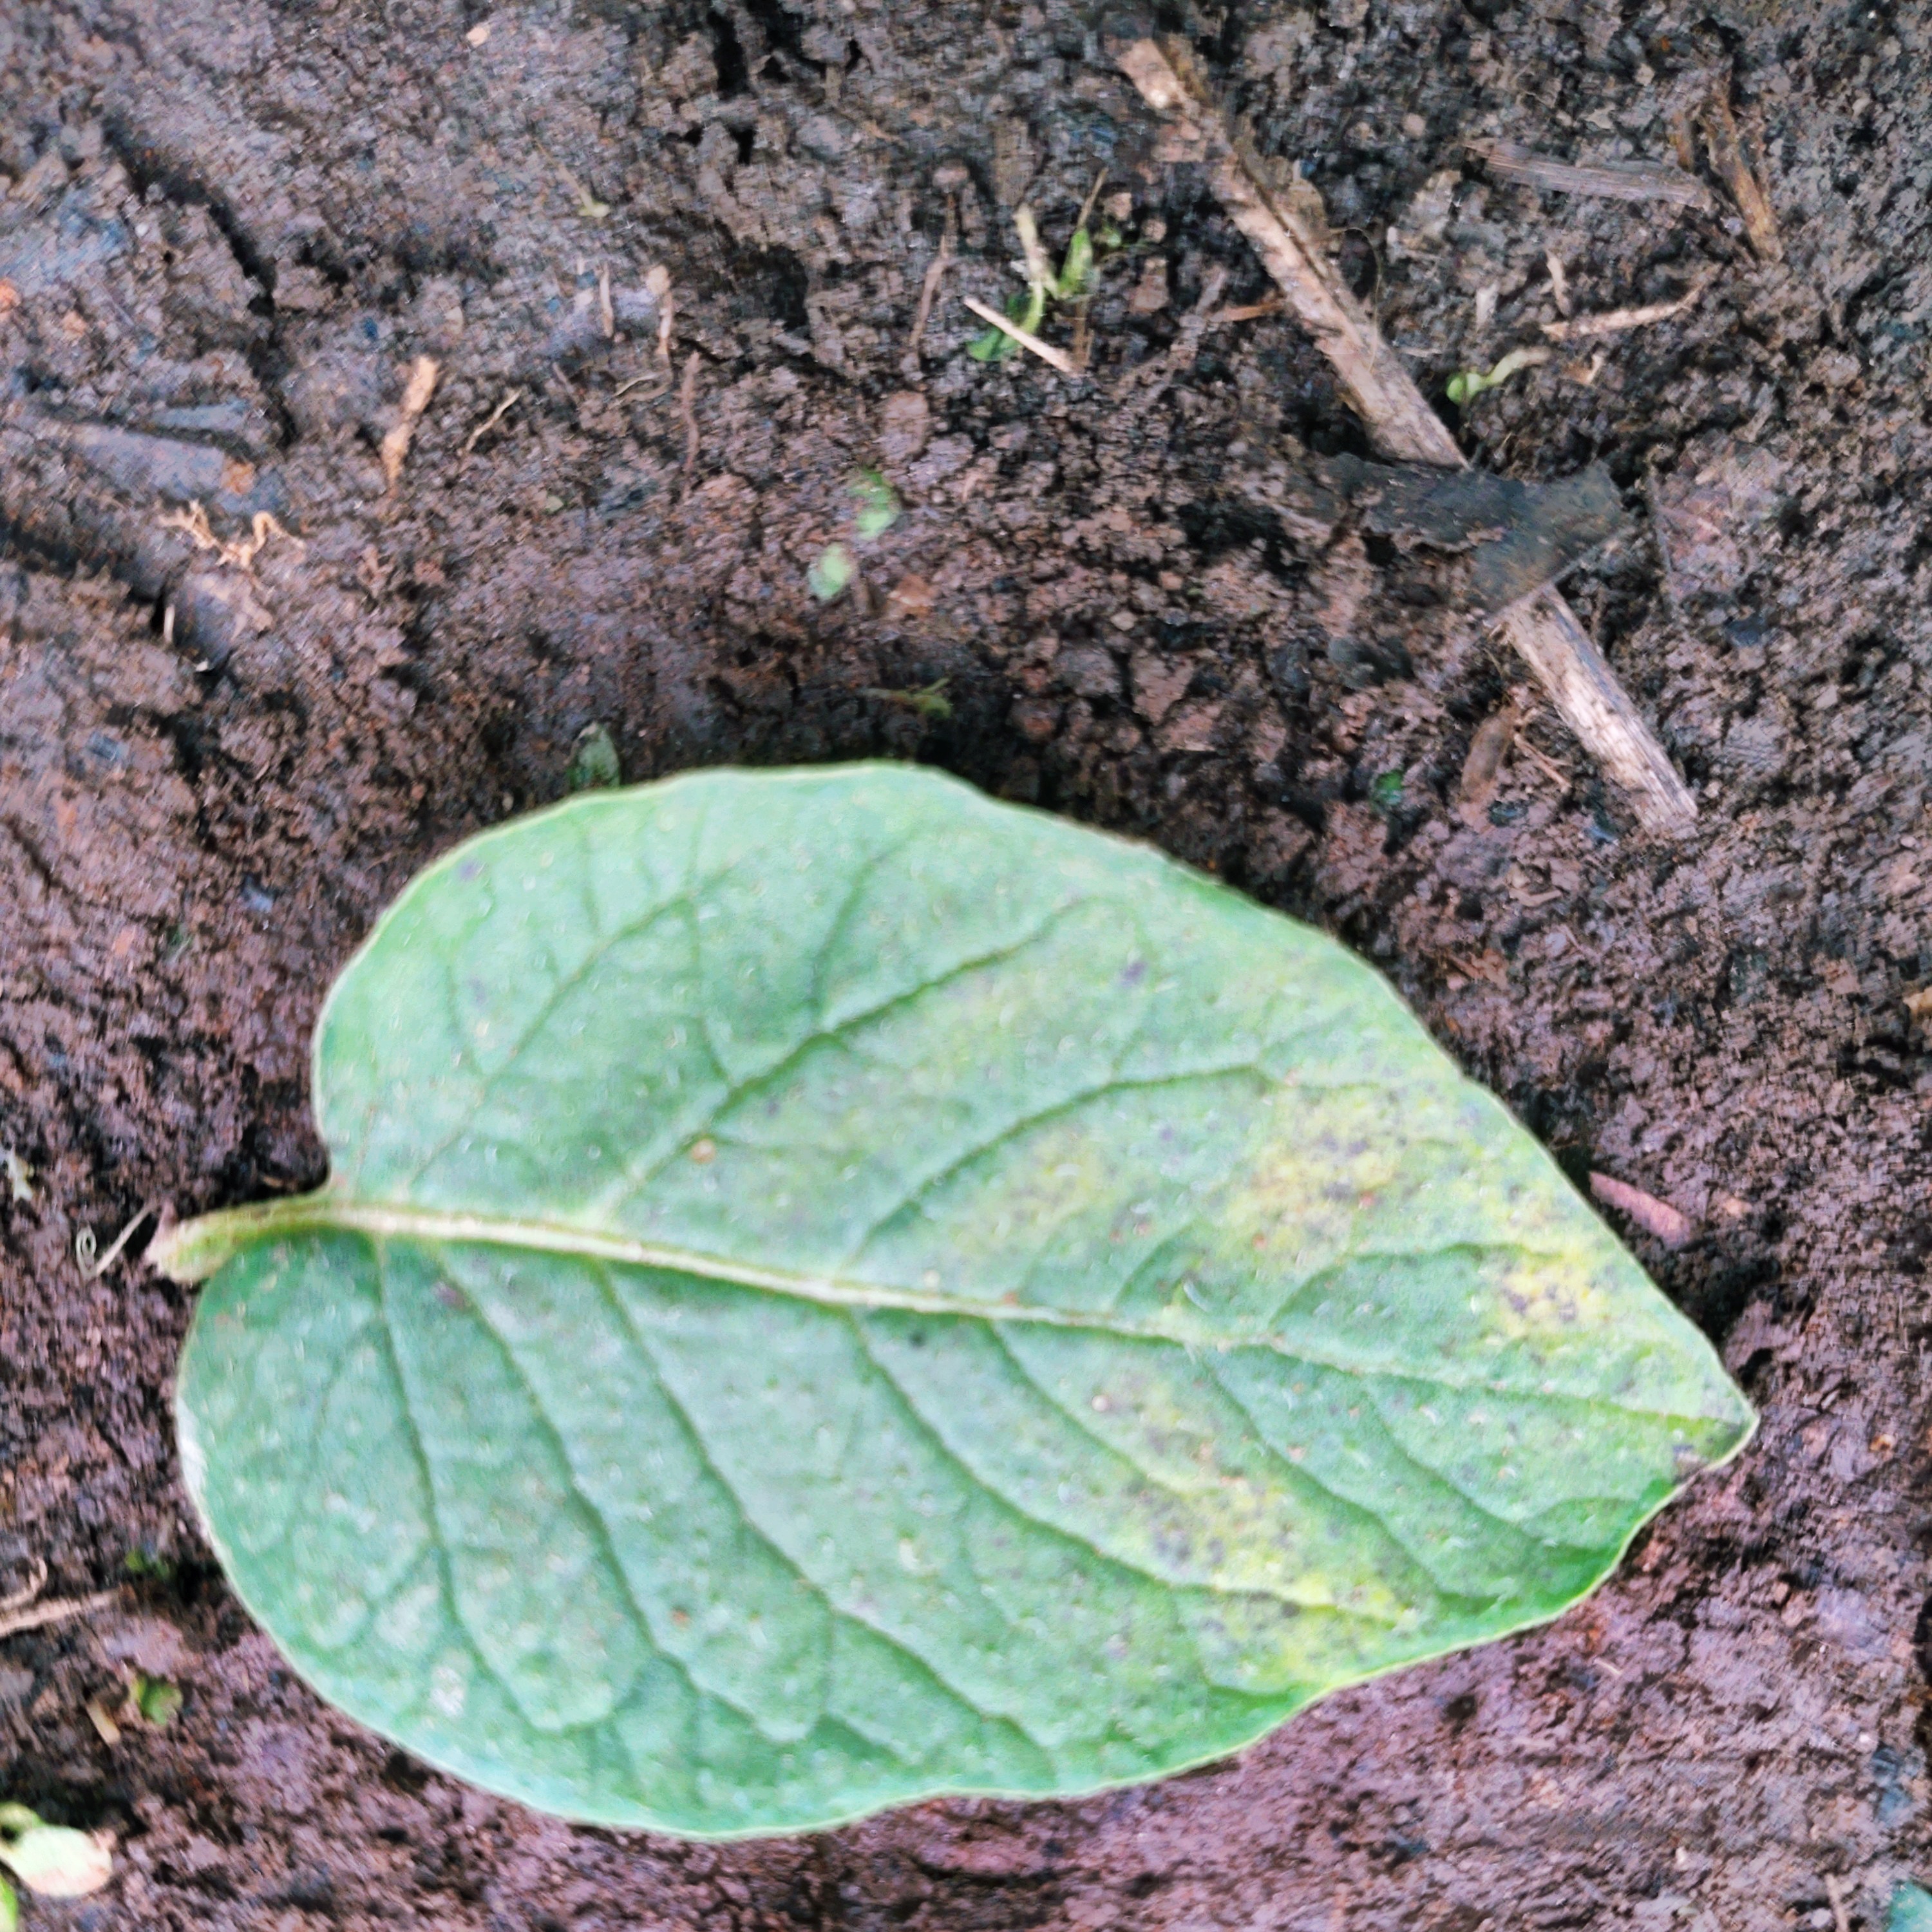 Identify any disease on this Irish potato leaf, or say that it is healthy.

late blight
